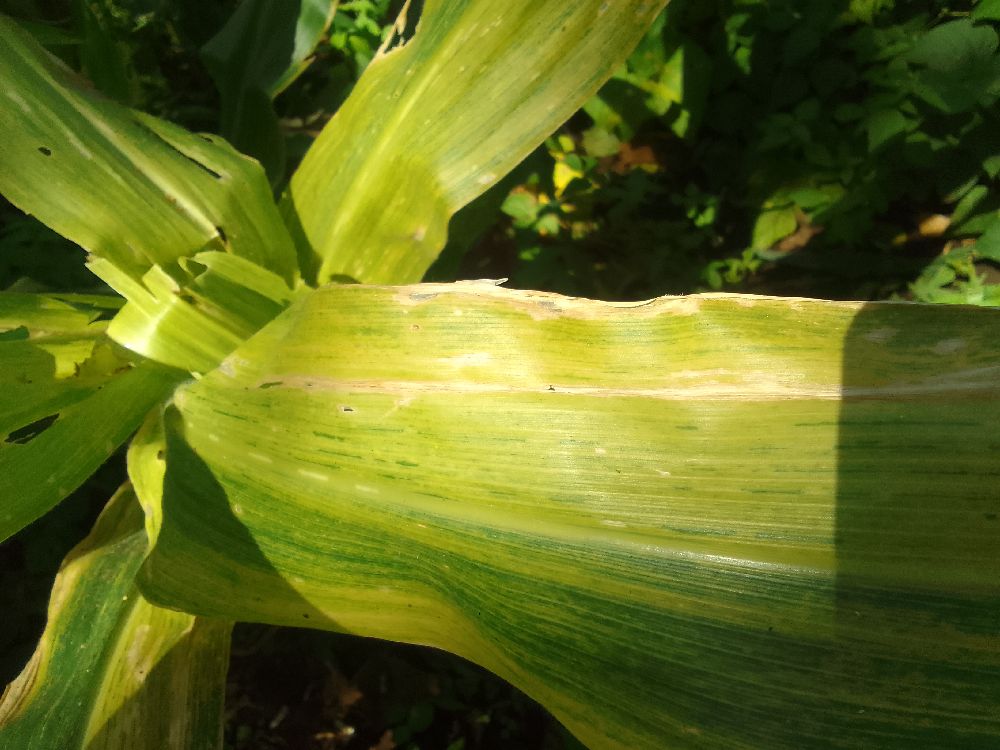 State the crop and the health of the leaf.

maize, maize lethal necrosis
